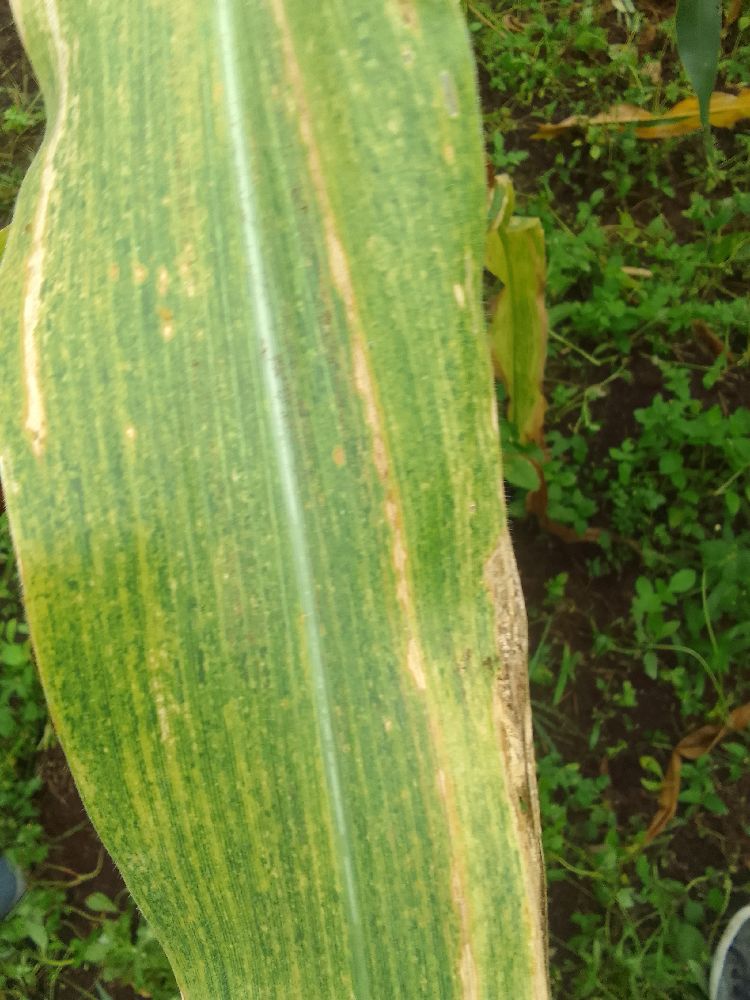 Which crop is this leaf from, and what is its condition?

maize, maize lethal necrosis
